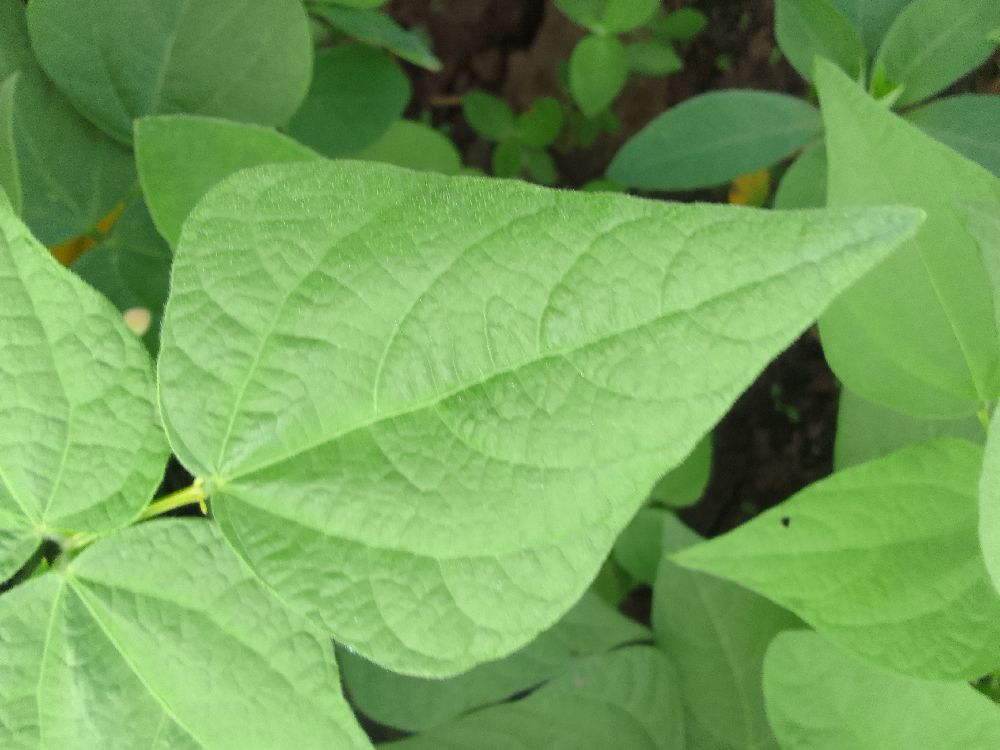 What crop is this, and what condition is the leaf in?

common bean, healthy
